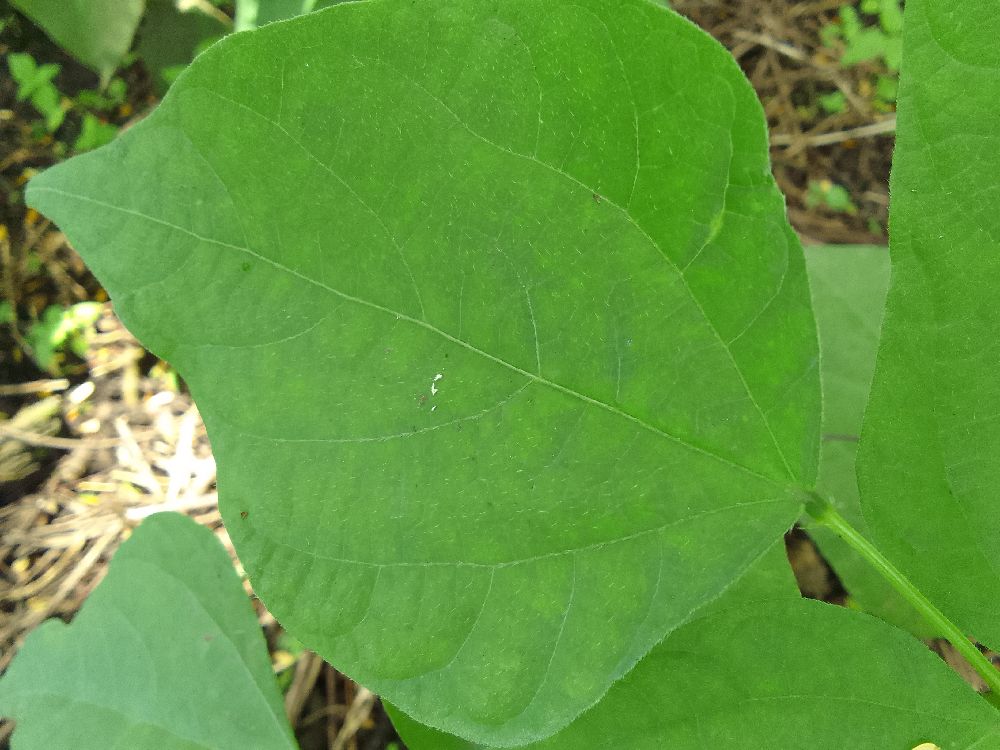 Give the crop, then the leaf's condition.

common bean, healthy
